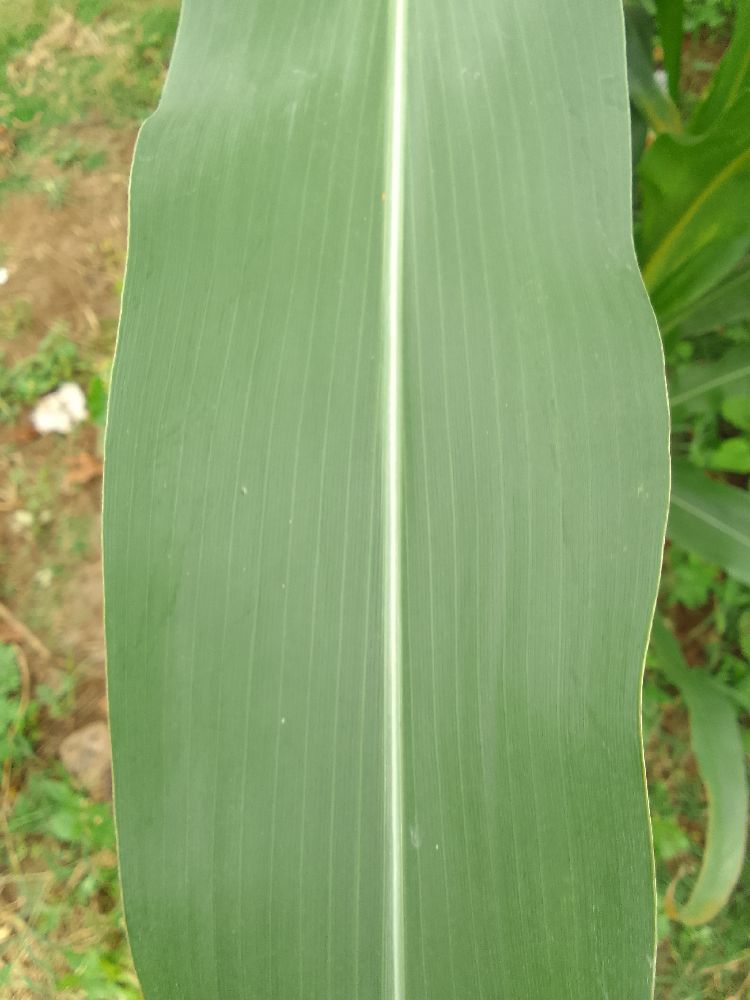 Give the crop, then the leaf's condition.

maize, healthy
